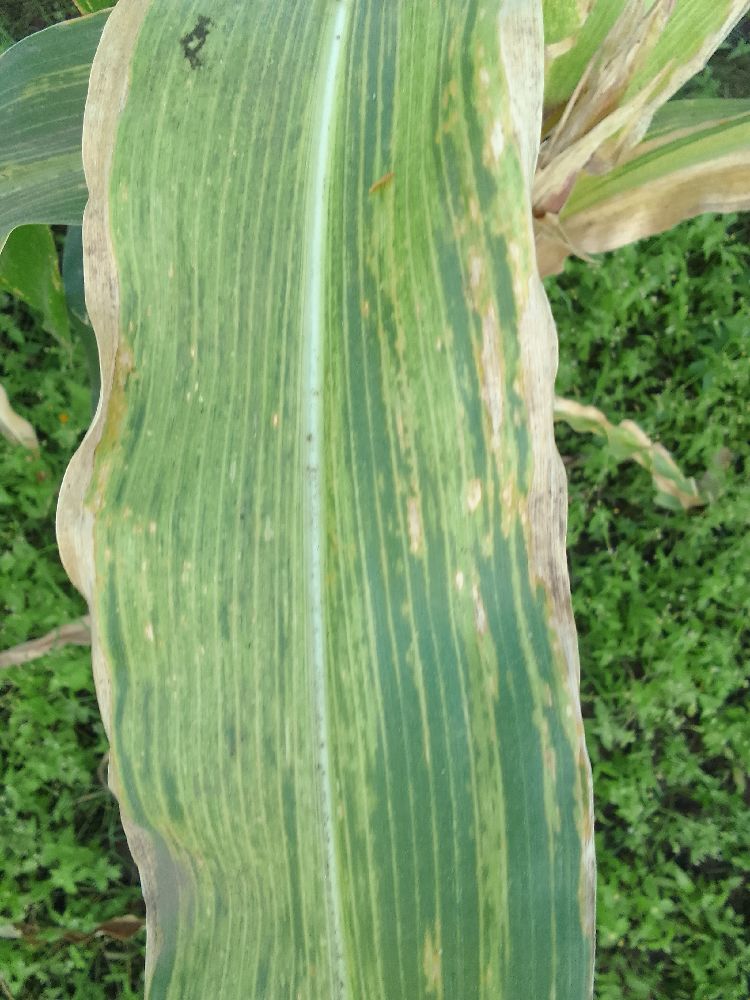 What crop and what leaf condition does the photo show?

maize, maize lethal necrosis
